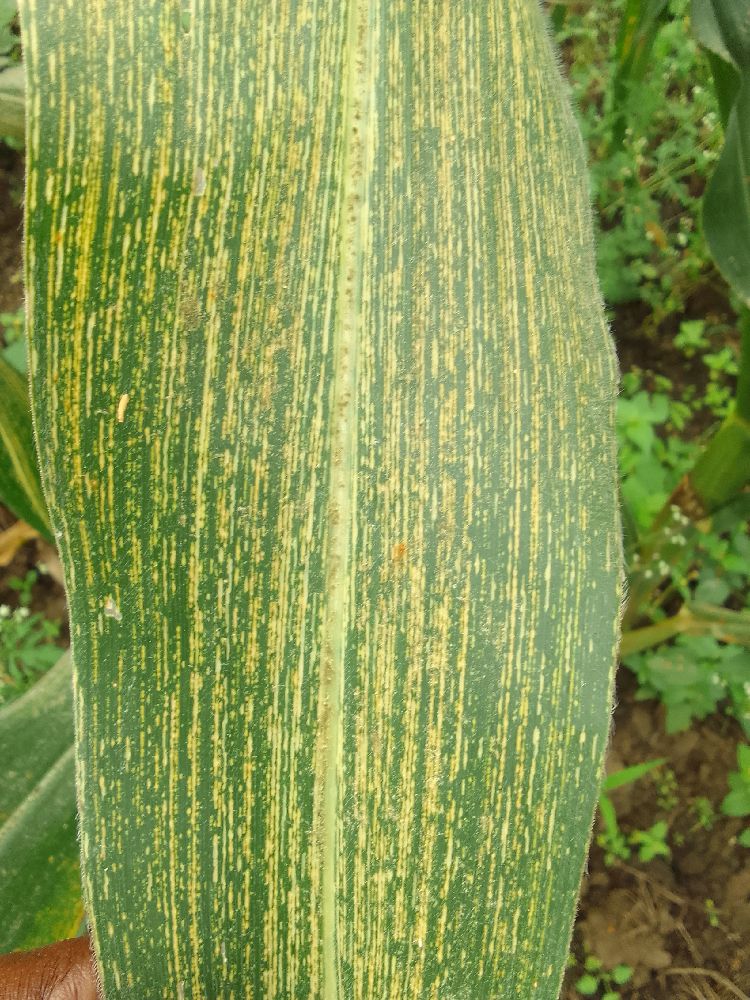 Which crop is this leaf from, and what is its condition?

maize, maize streak virus
